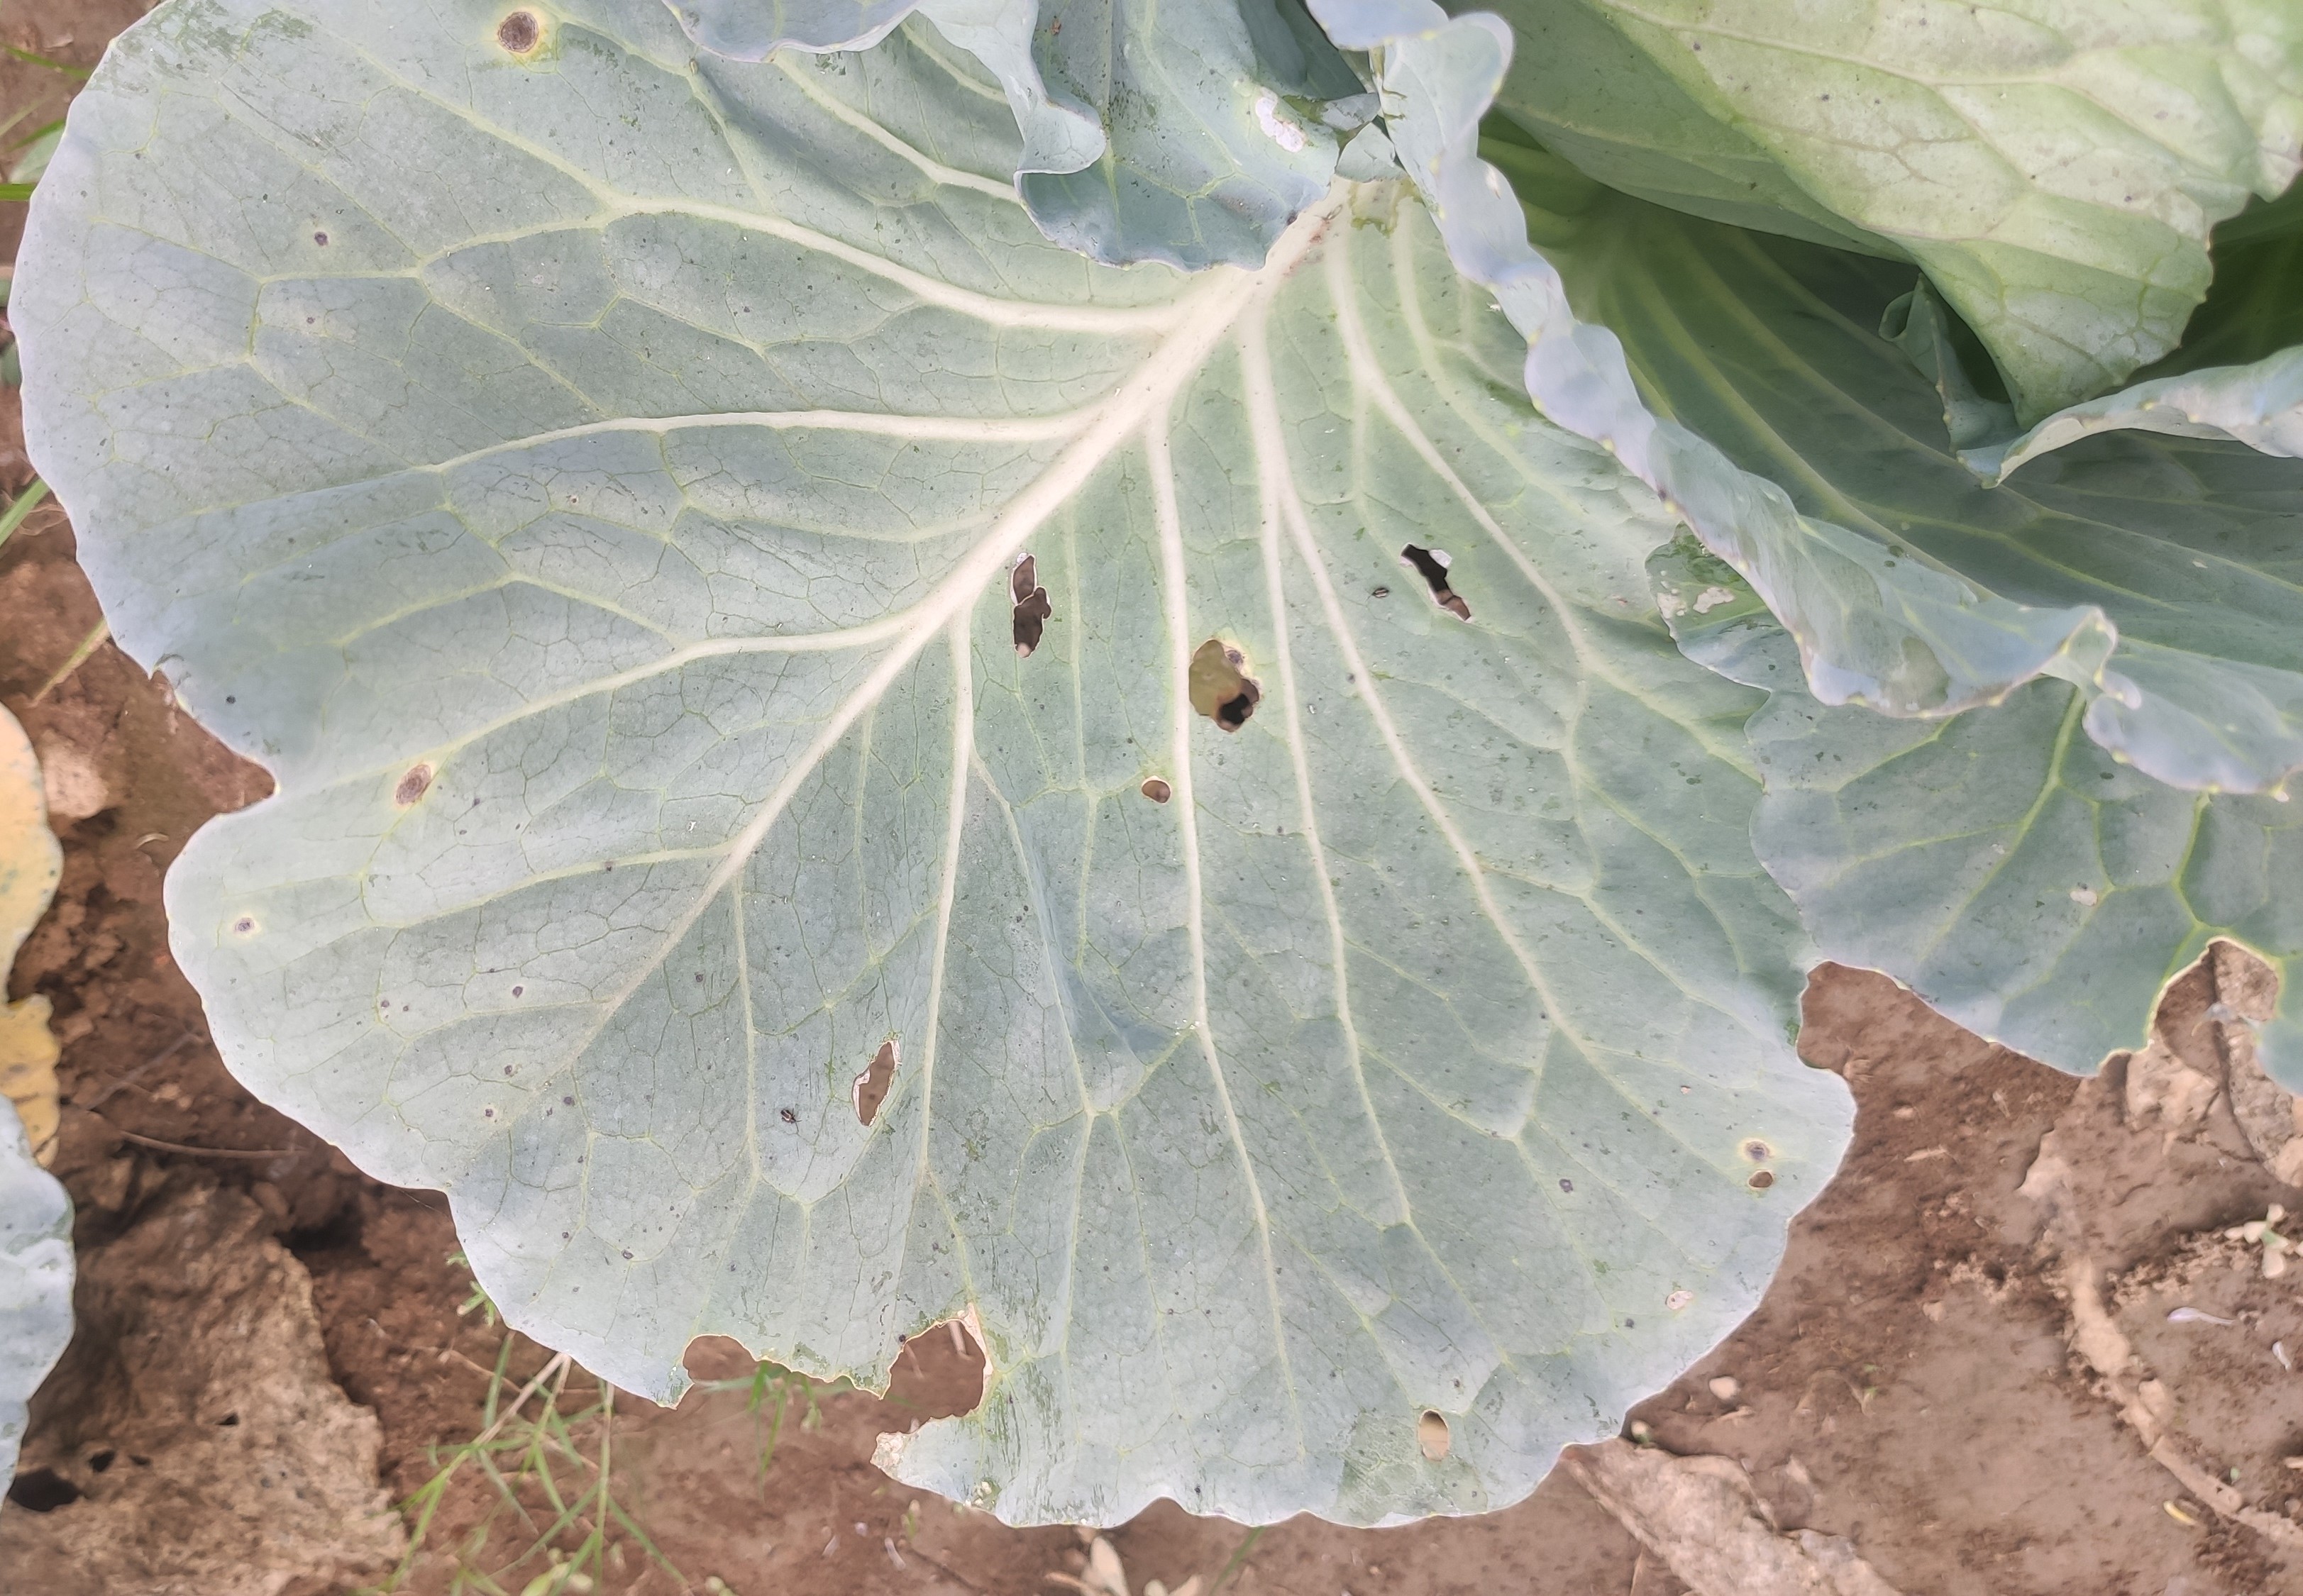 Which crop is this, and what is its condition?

cabbage, alternaria
